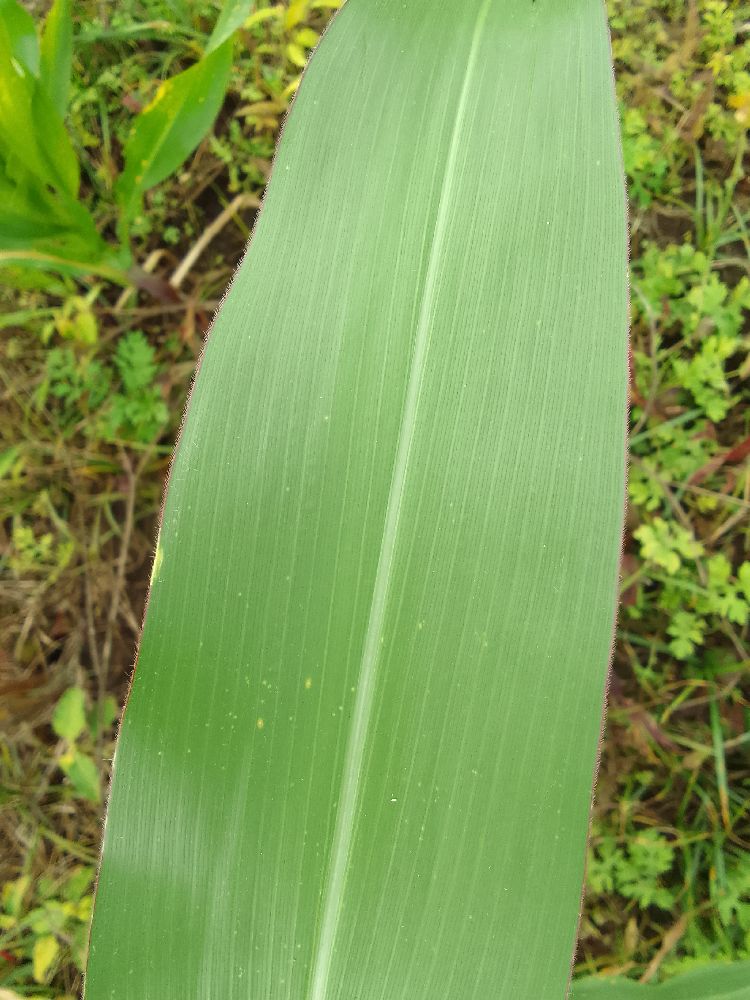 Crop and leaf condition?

maize, healthy
